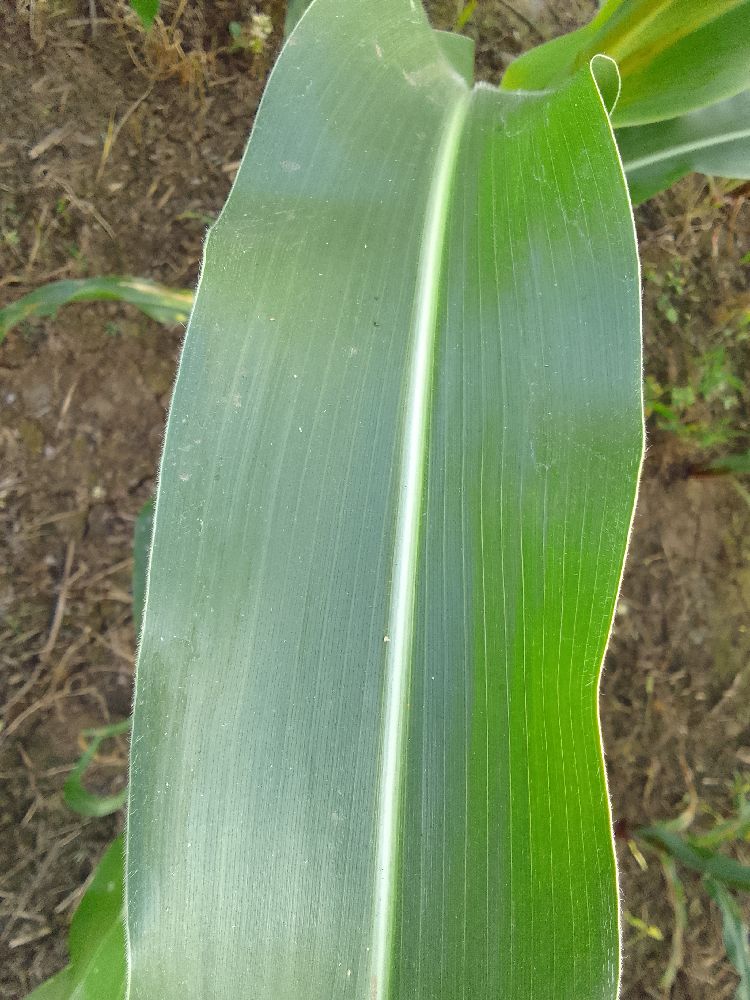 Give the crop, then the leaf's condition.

maize, healthy
